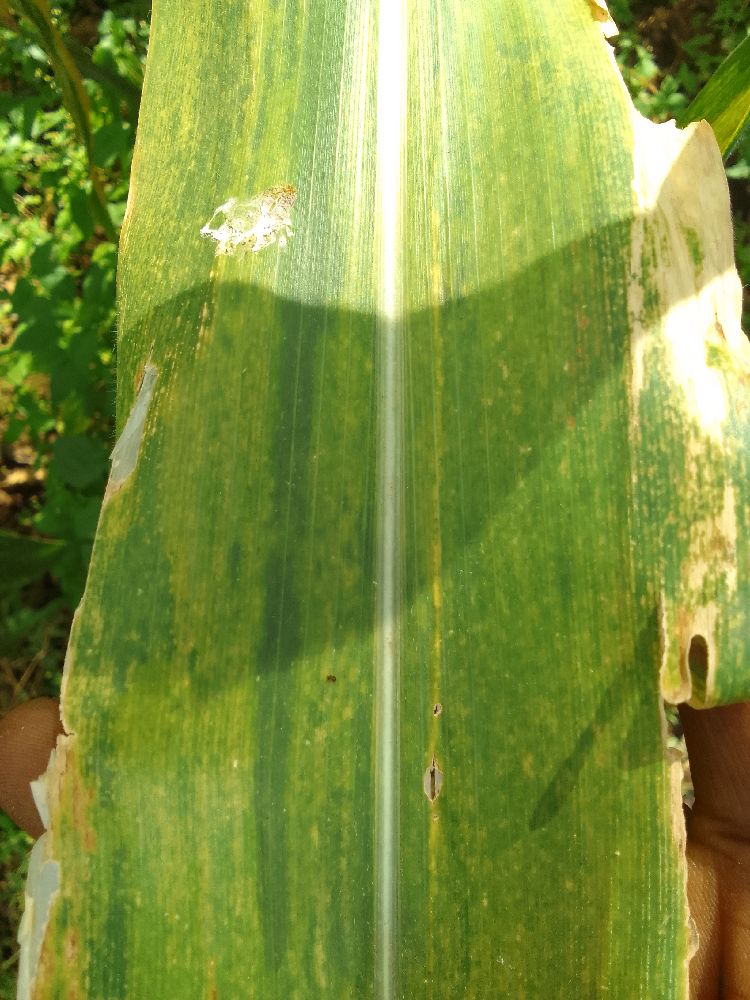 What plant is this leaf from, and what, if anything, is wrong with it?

maize, maize lethal necrosis
